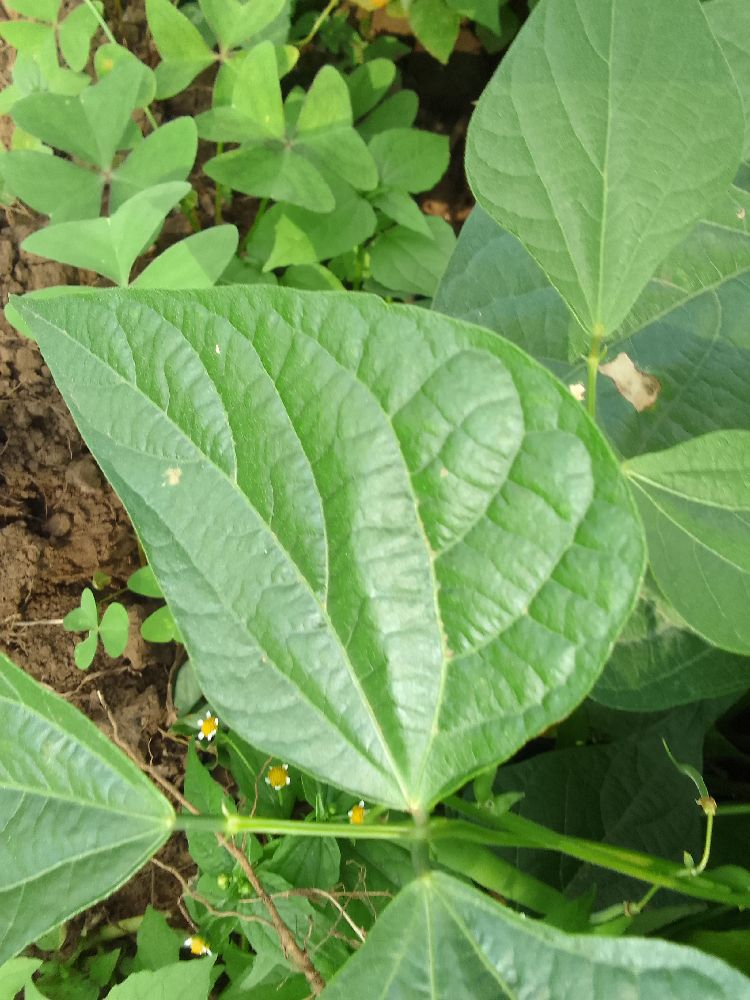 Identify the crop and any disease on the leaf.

common bean, healthy
